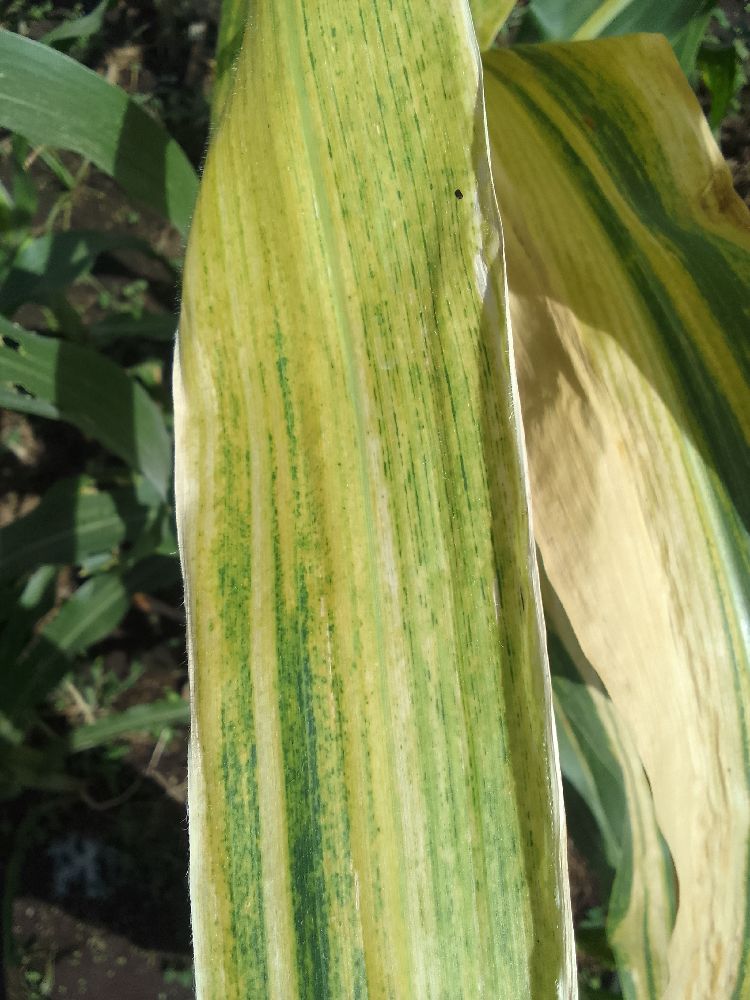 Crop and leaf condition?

maize, maize lethal necrosis
